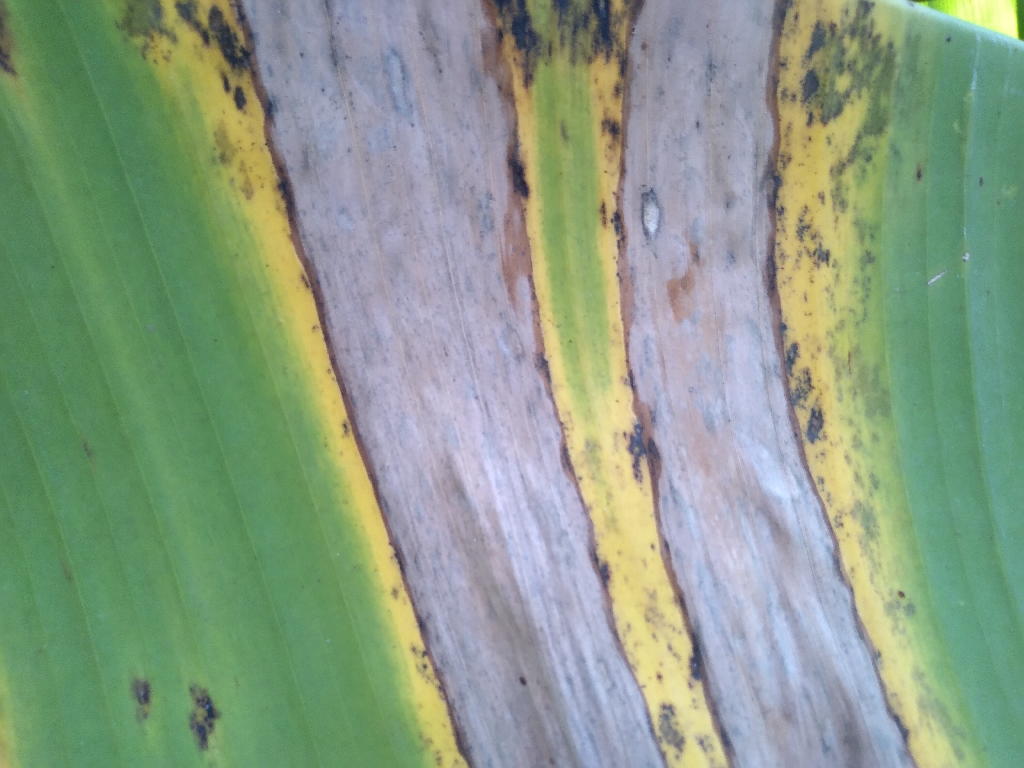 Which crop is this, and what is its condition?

banana, black sigatoka
